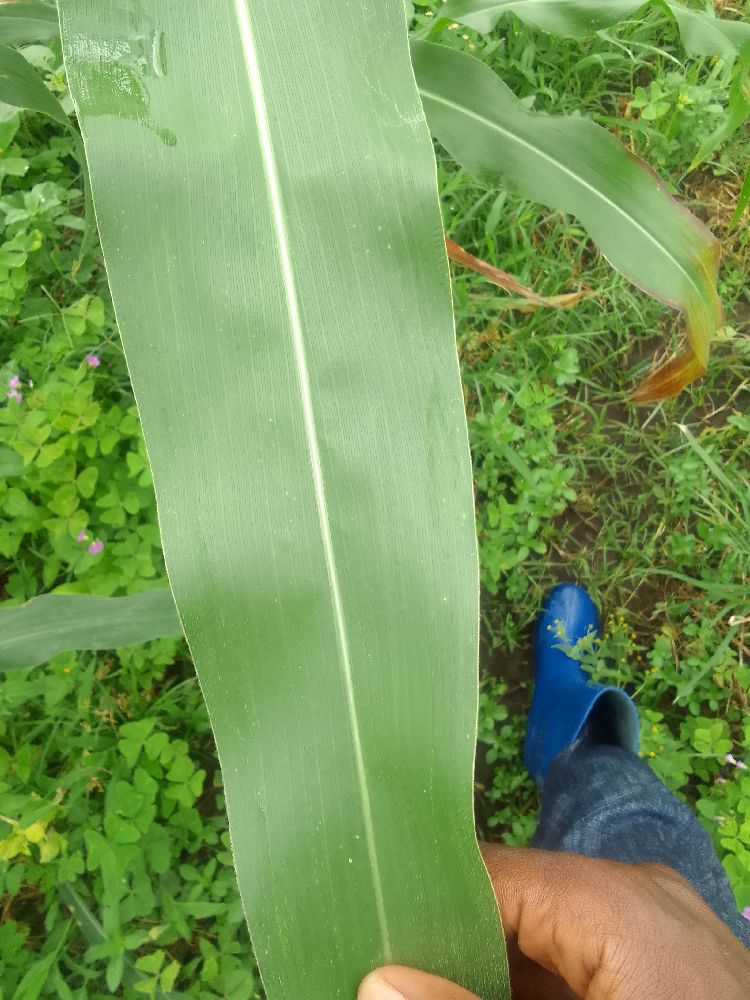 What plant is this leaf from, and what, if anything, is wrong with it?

maize, healthy
